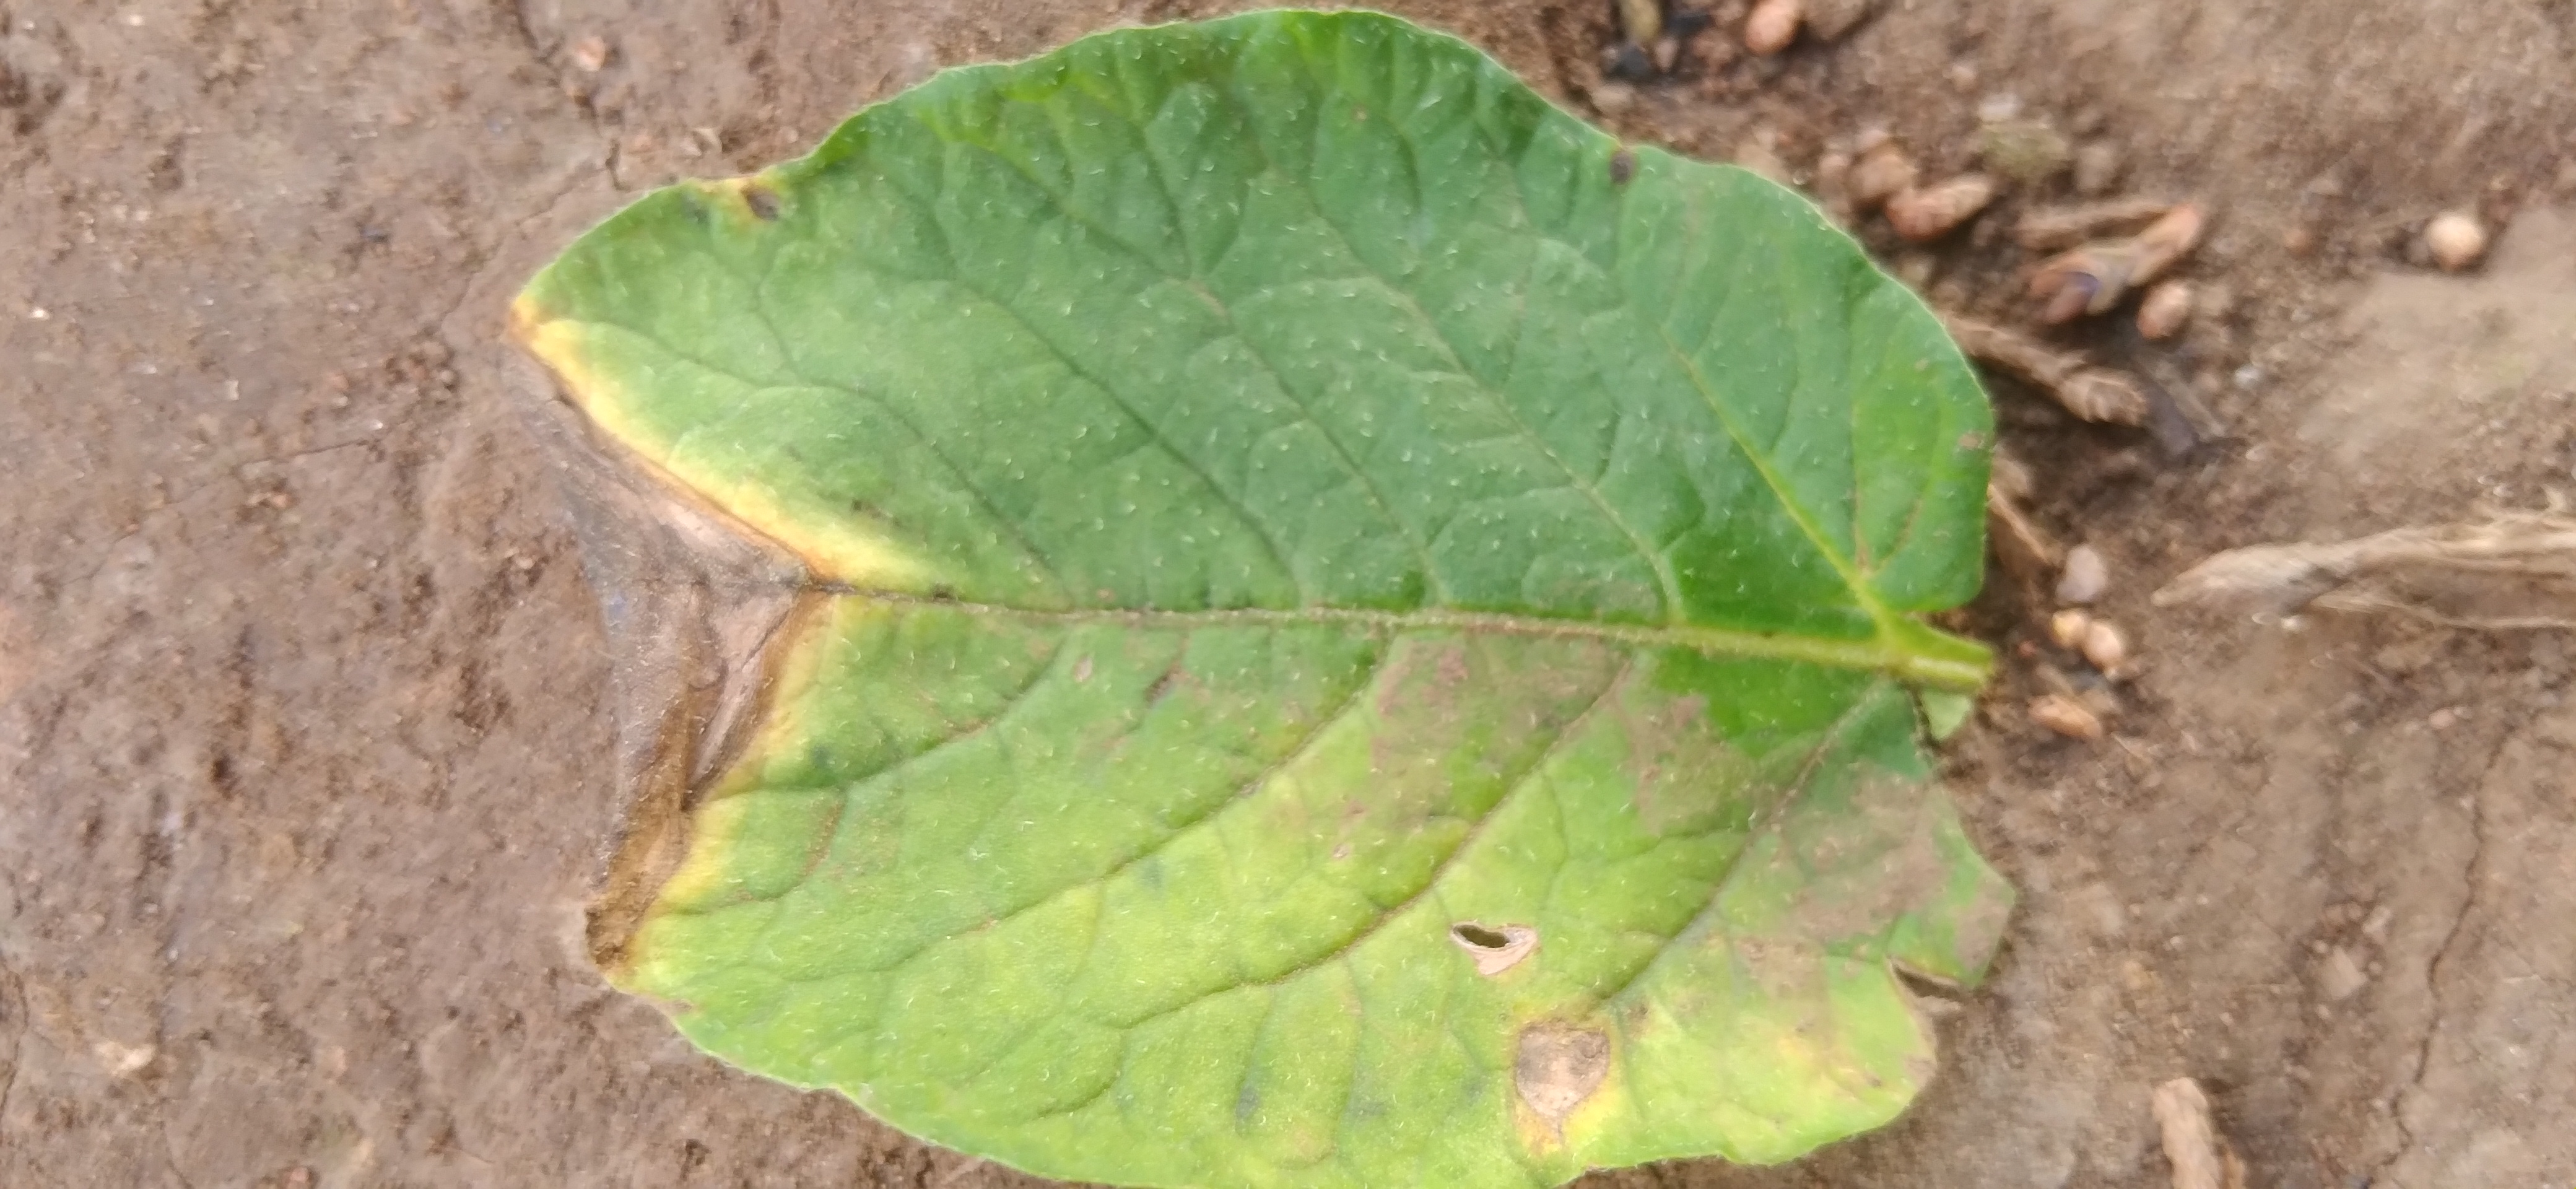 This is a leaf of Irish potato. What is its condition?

early blight
